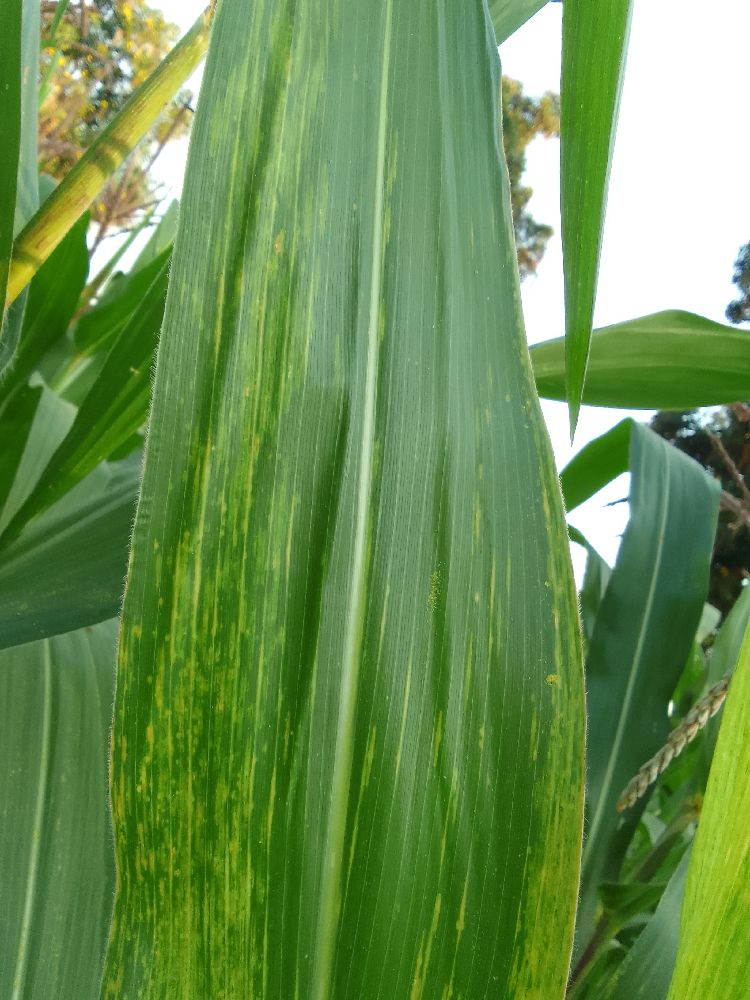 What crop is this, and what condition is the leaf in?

maize, maize lethal necrosis
